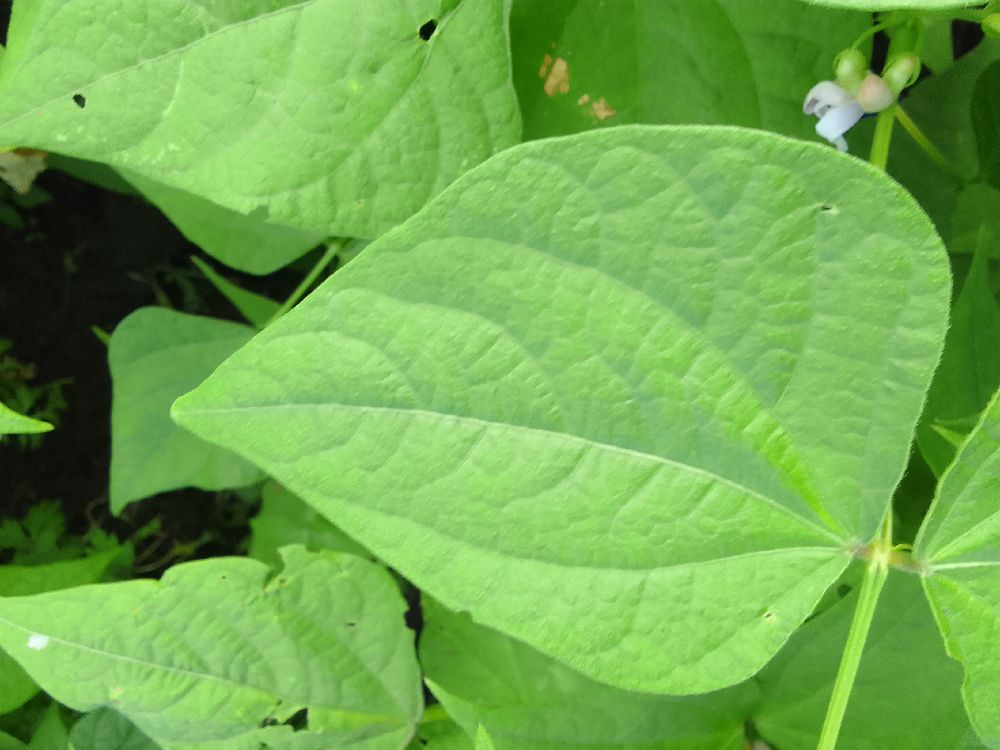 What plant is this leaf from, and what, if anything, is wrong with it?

common bean, healthy
